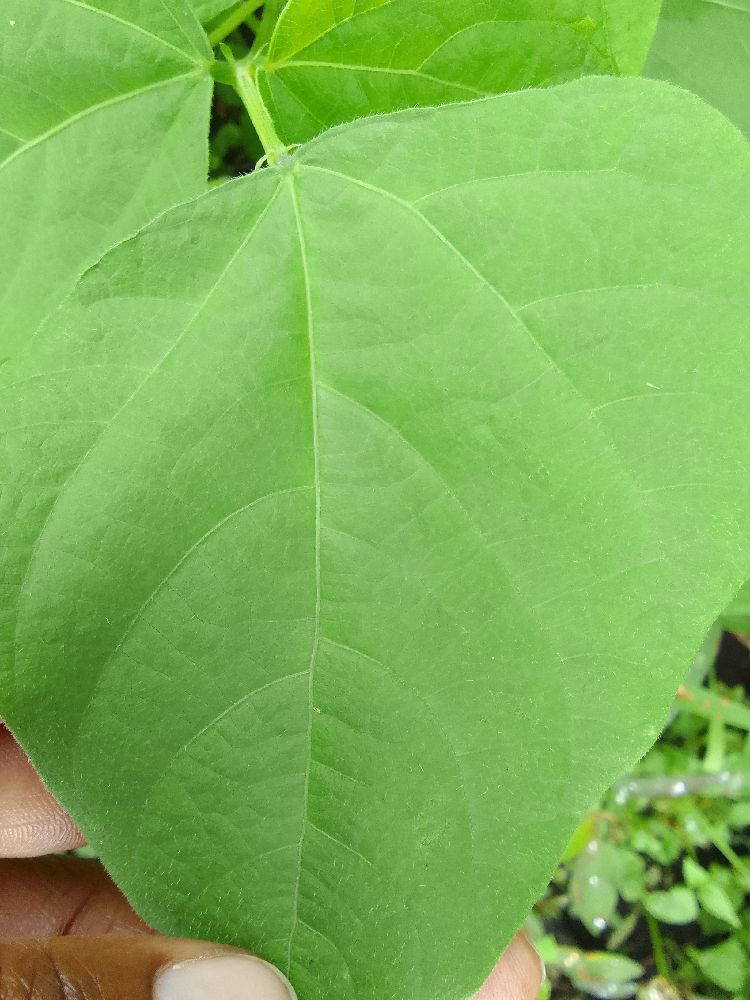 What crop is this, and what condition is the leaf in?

common bean, healthy
